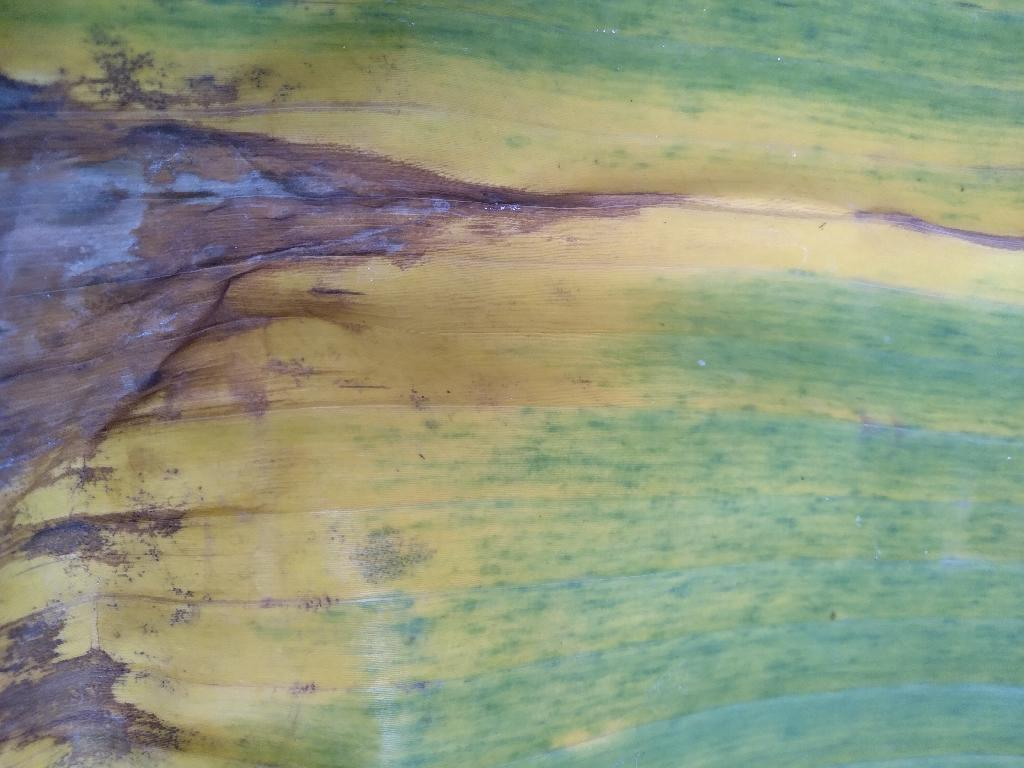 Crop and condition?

banana, fusarium wilt race 1
